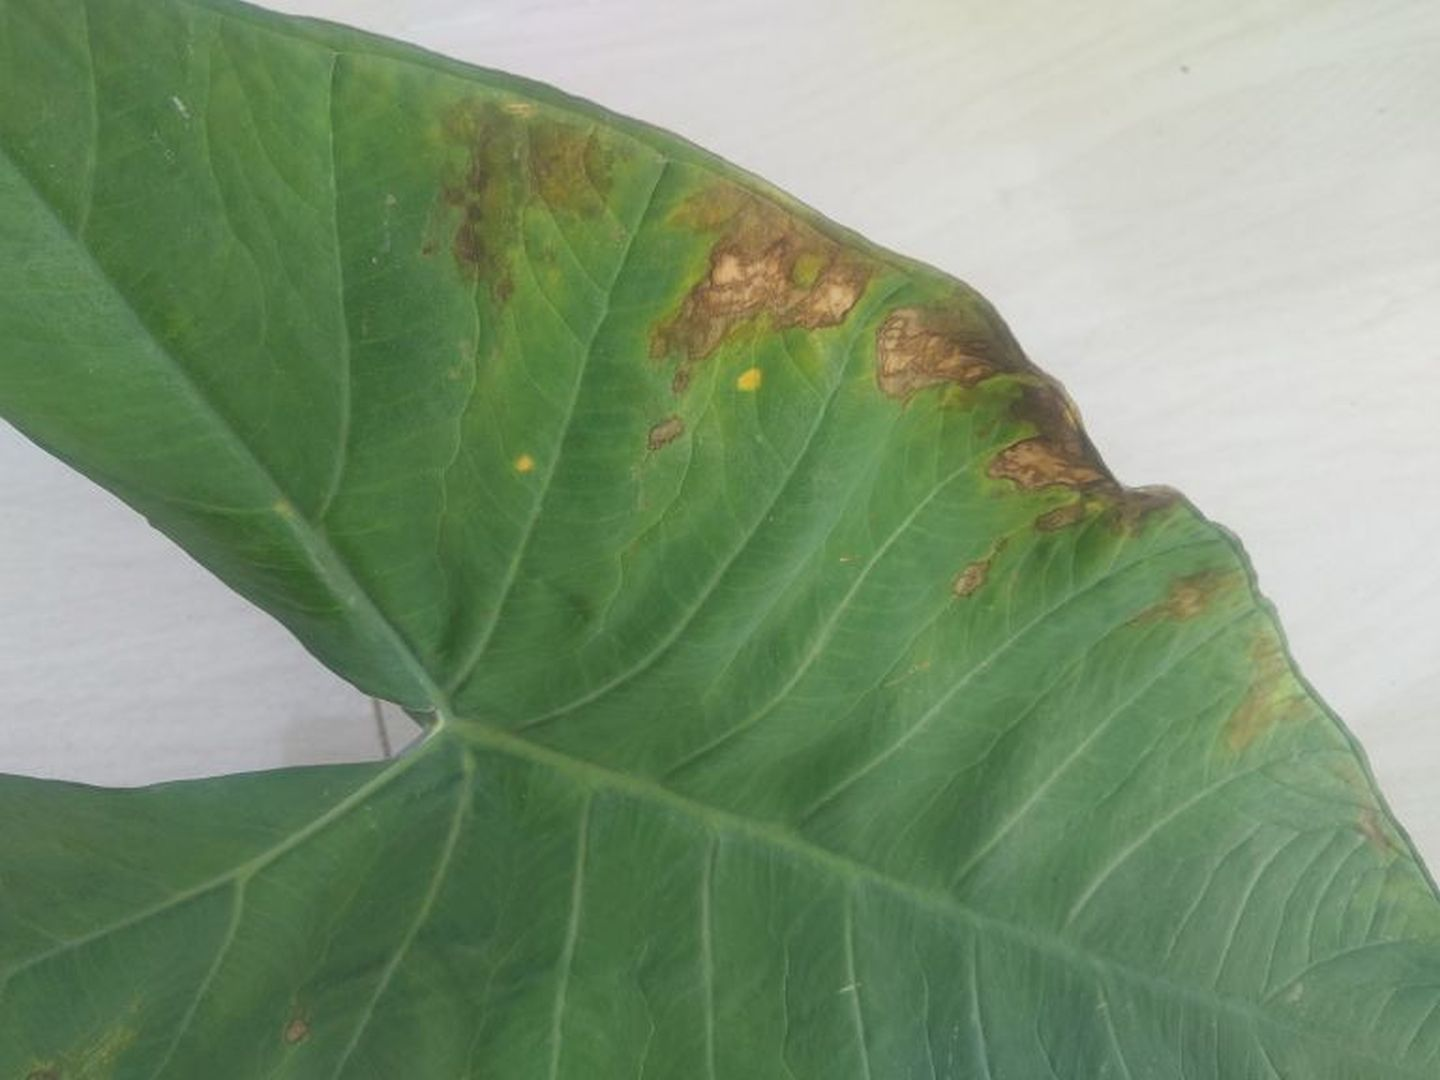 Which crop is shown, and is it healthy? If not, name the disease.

taro, leaf blight
